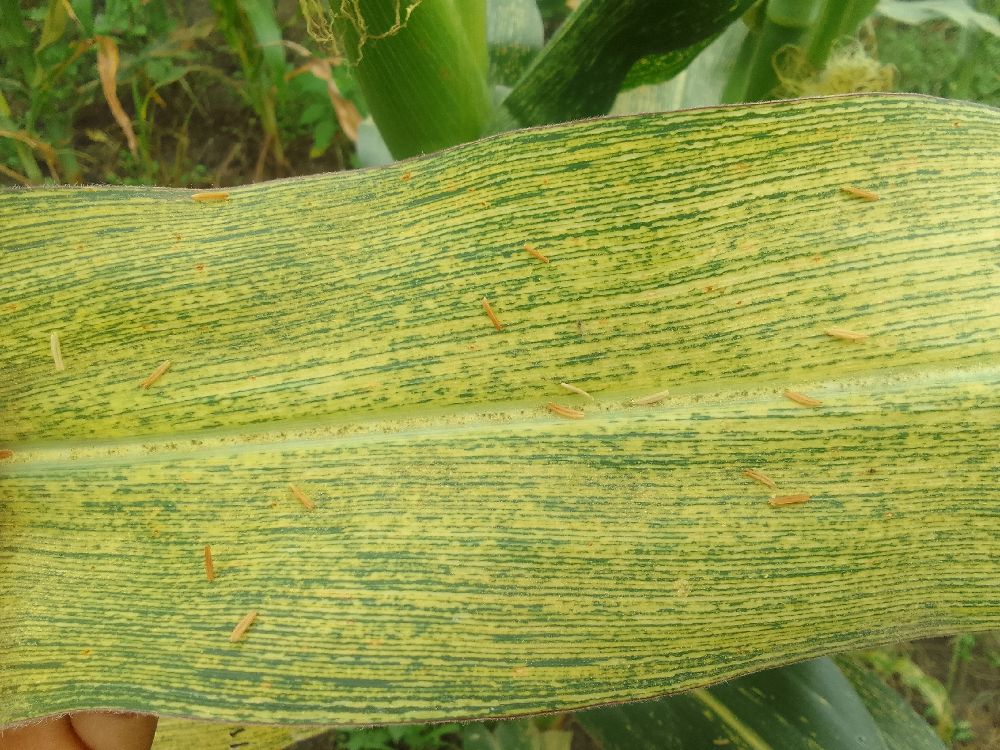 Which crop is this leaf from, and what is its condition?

maize, maize streak virus
